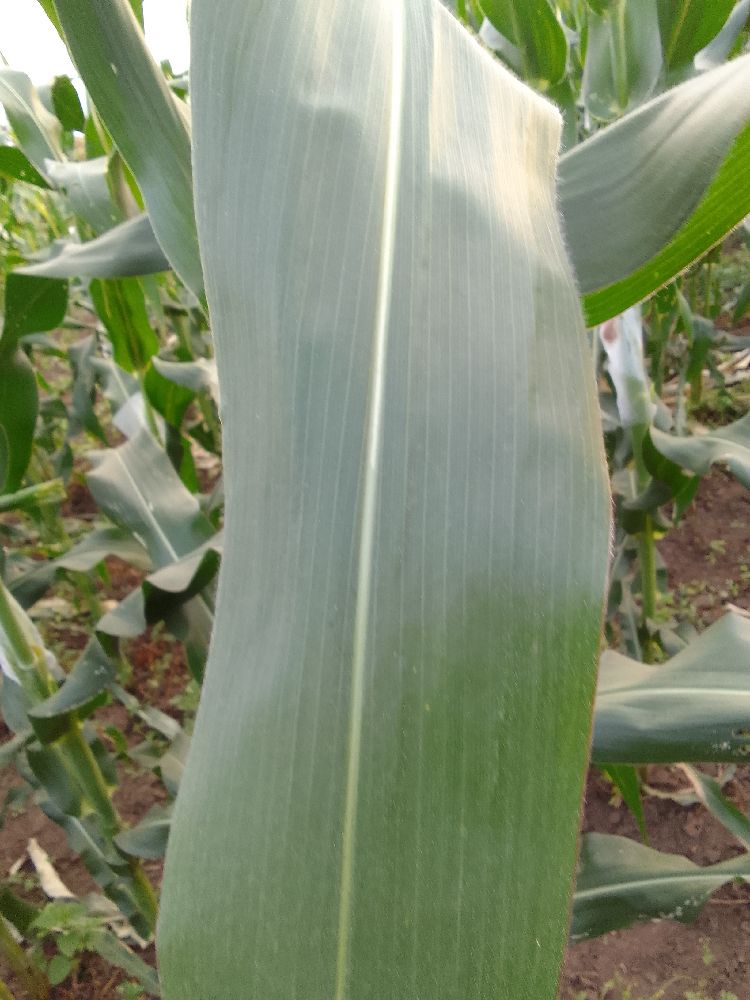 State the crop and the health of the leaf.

maize, healthy
